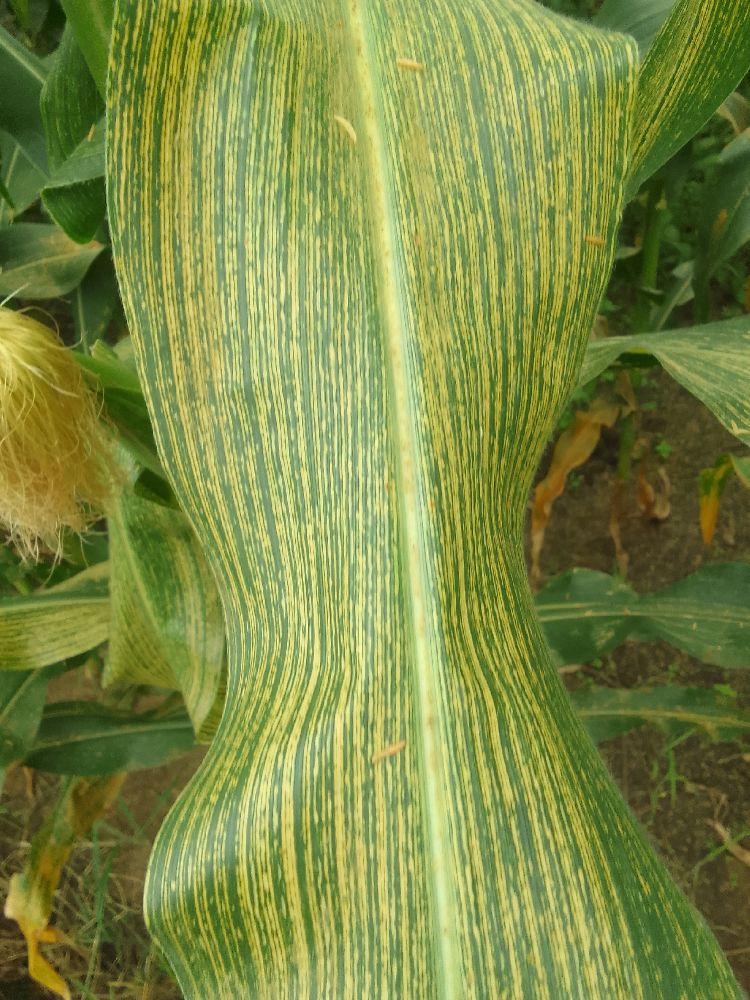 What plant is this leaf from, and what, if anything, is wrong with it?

maize, maize streak virus
